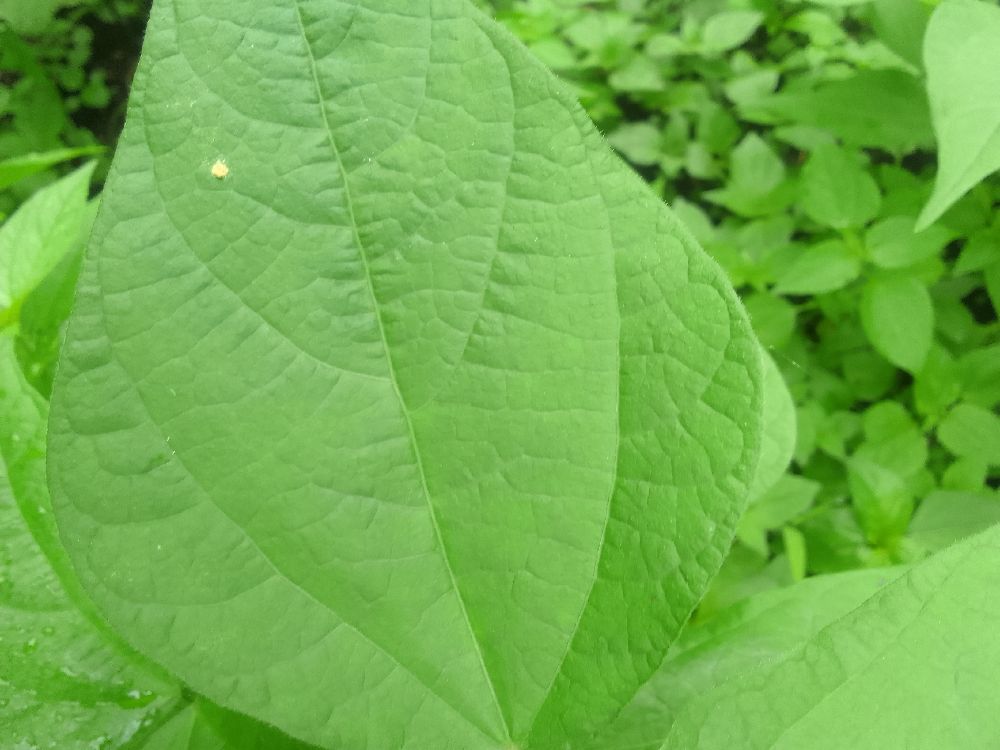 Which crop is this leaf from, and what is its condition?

common bean, healthy
